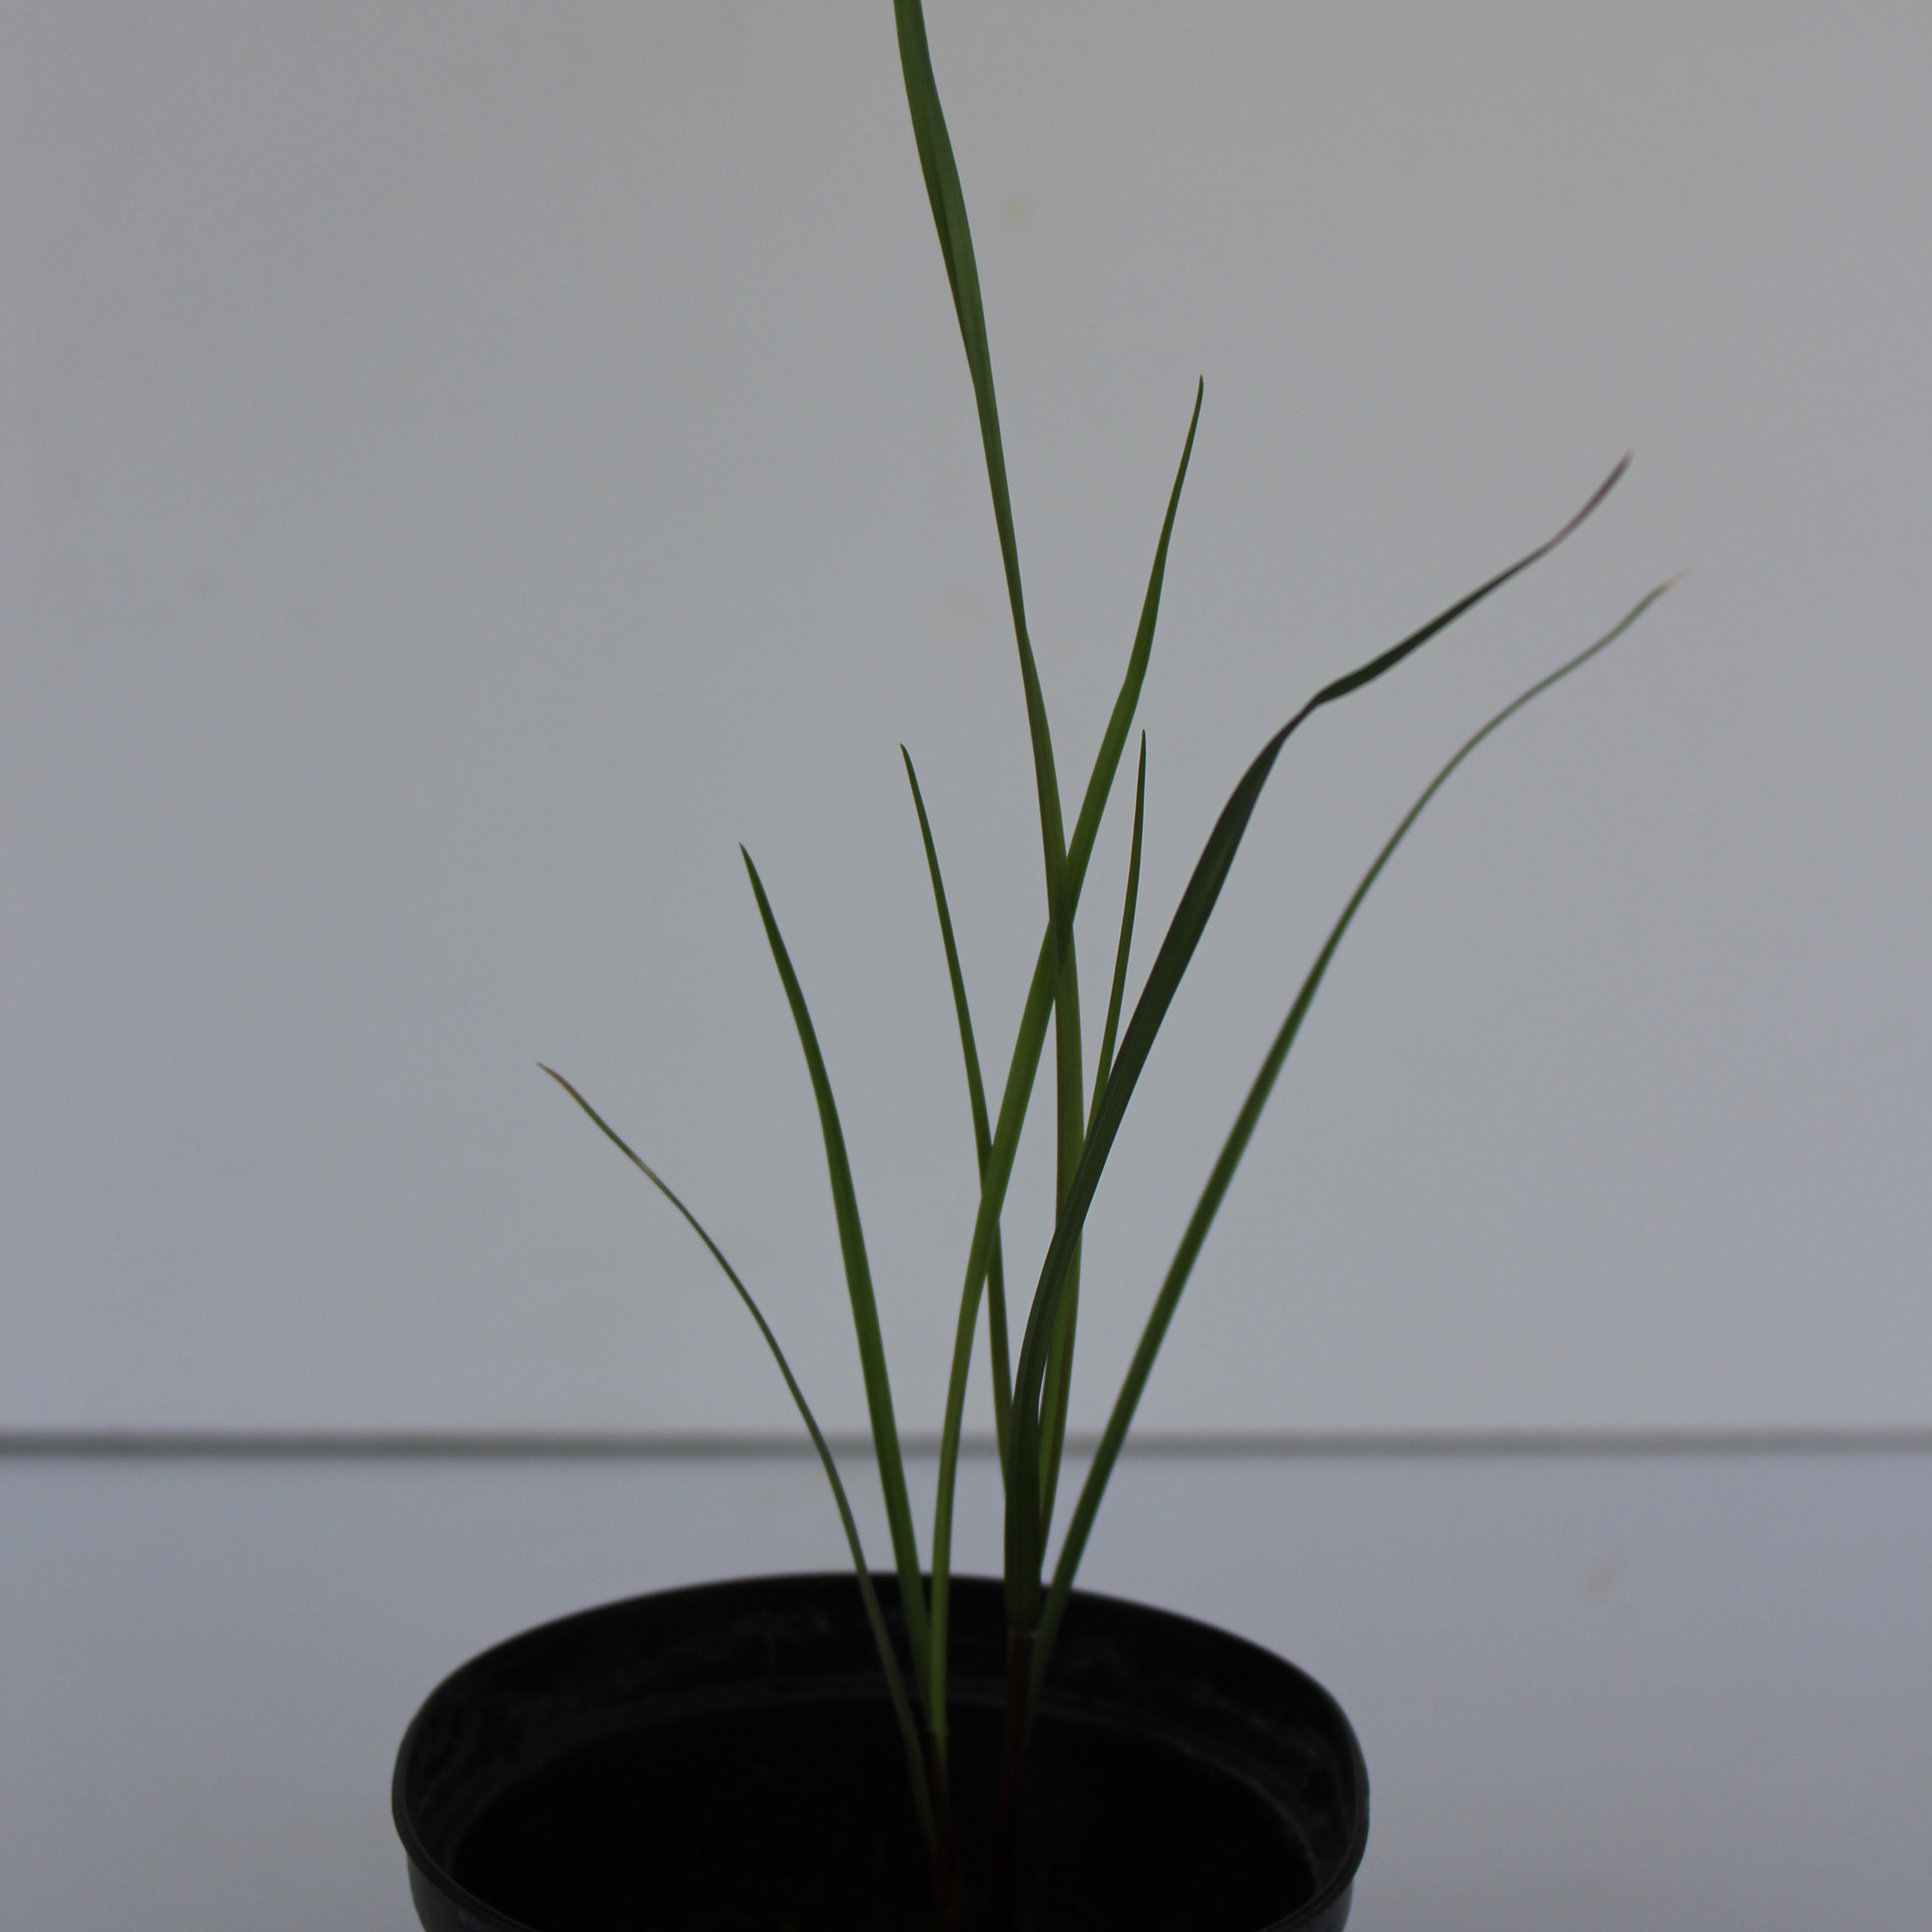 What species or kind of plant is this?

Lolium multiflorum
